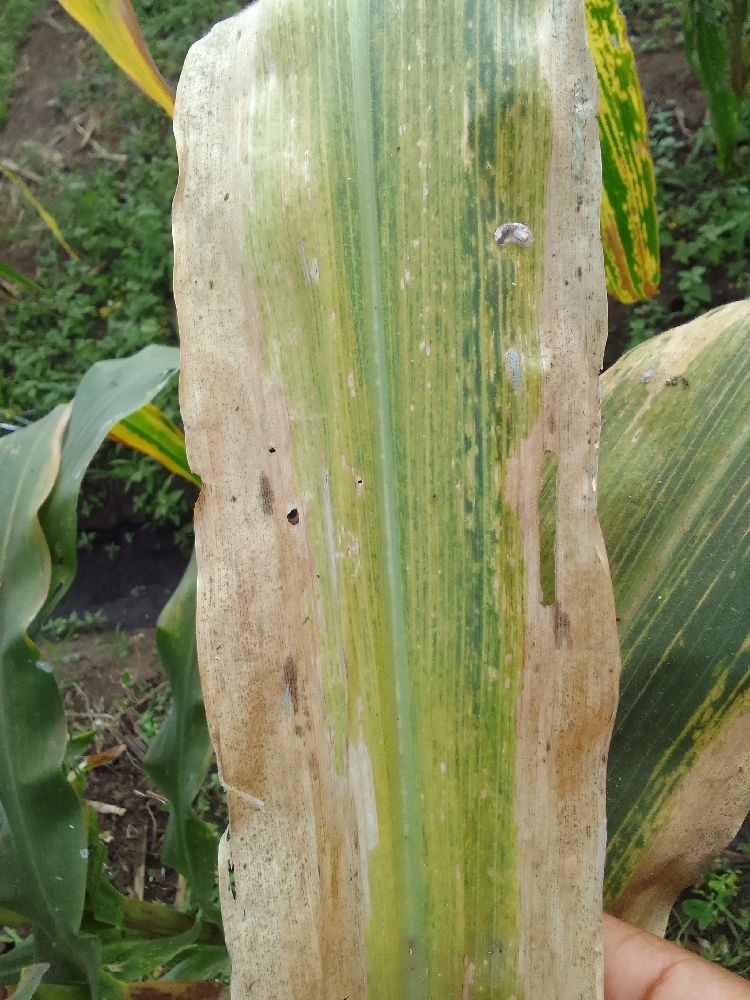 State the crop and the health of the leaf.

maize, maize lethal necrosis
